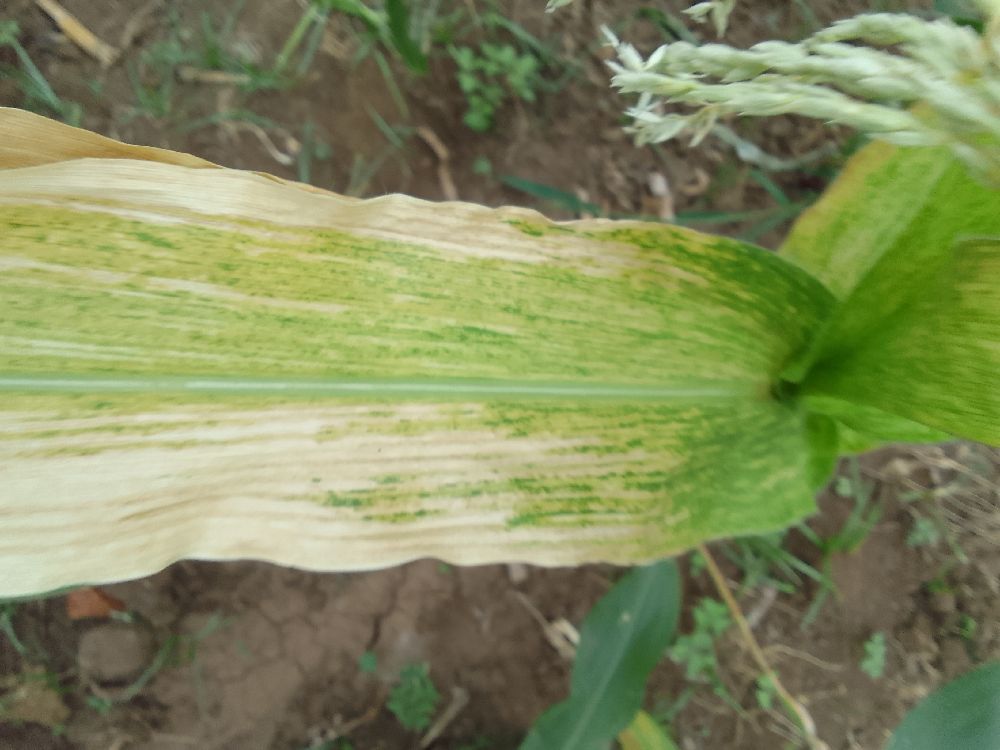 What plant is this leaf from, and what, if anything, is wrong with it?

maize, maize lethal necrosis
